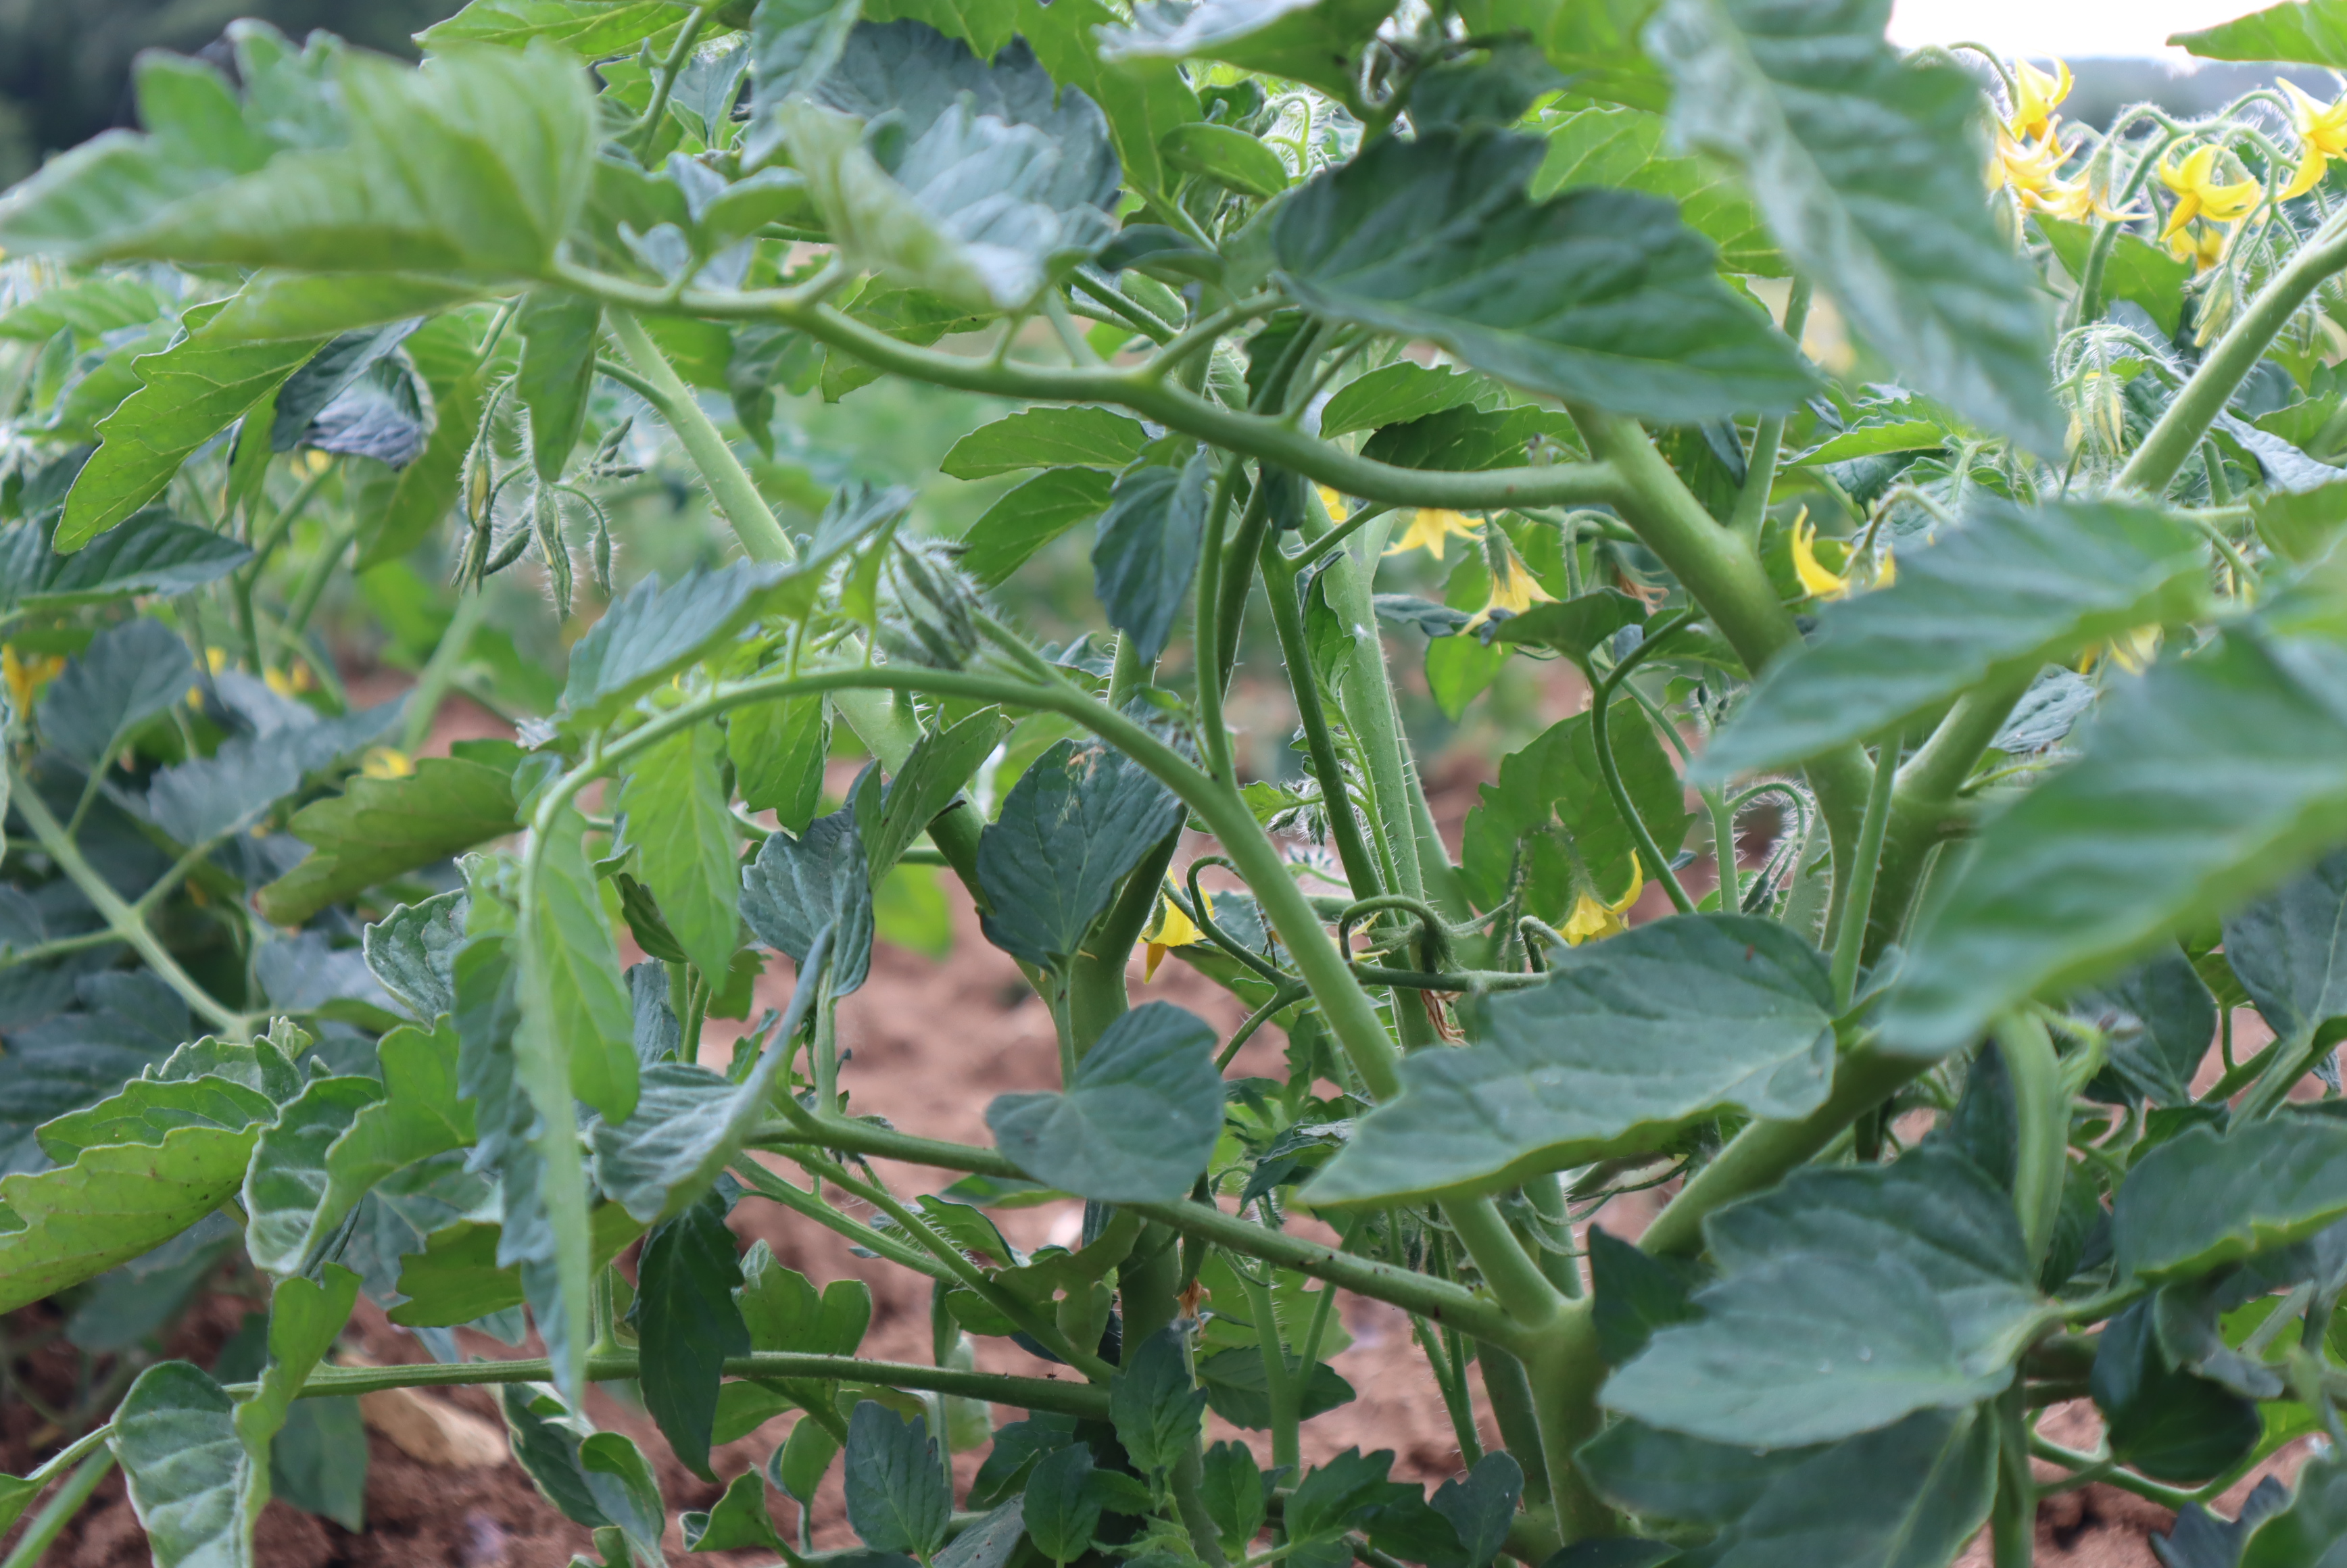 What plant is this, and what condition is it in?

tomato, healthy
